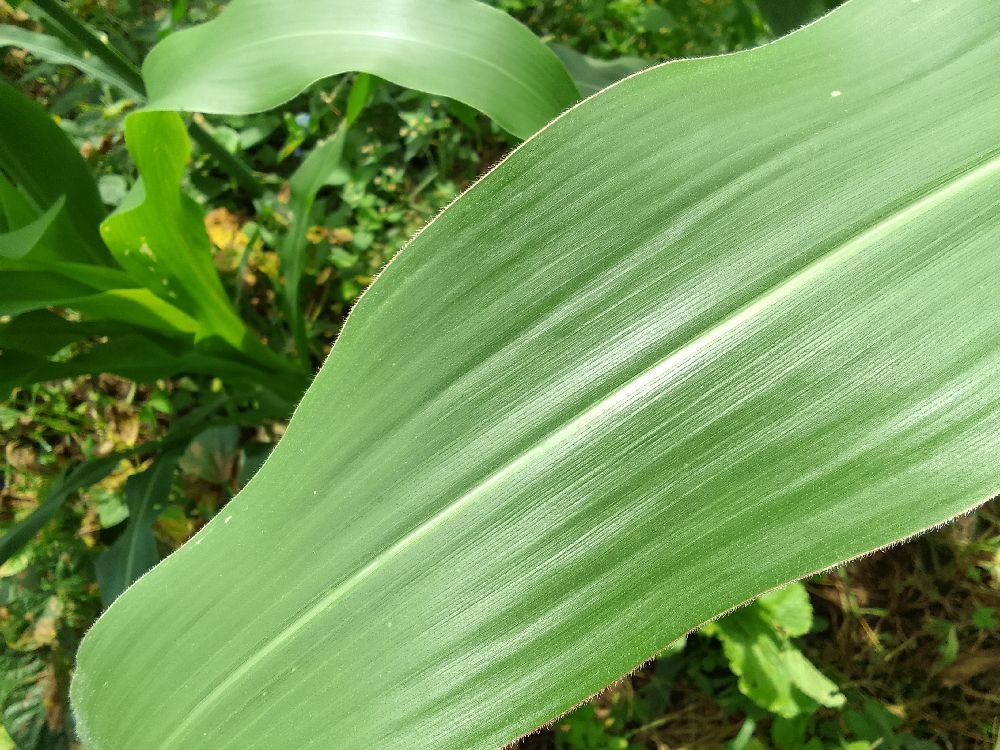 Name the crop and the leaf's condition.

maize, healthy
